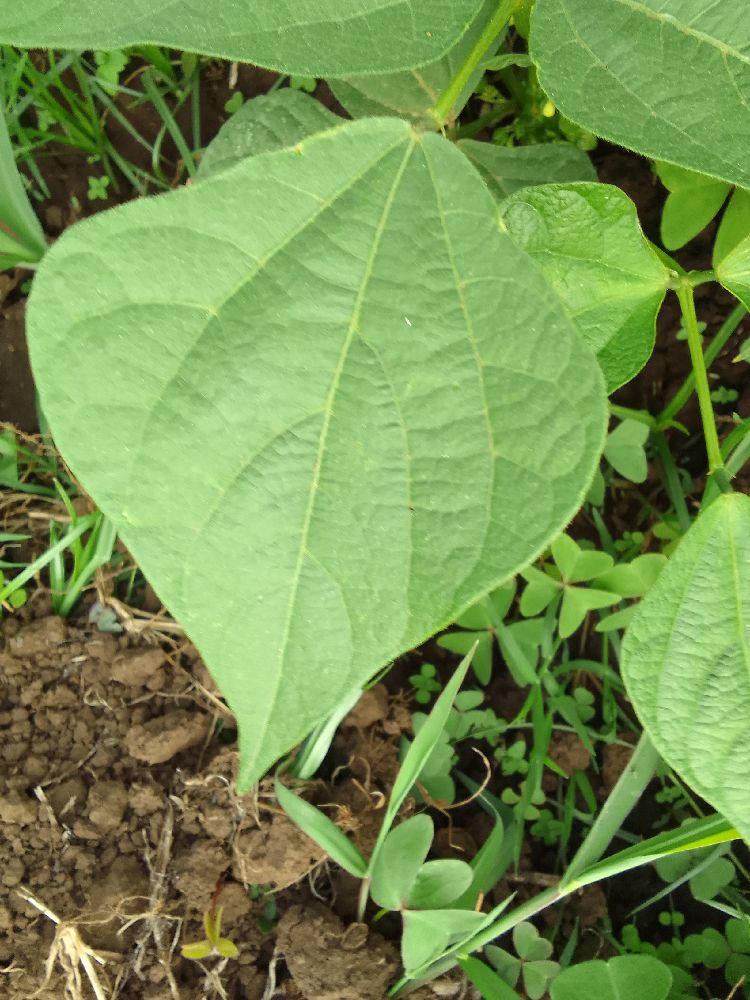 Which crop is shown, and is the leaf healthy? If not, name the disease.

maize, healthy
